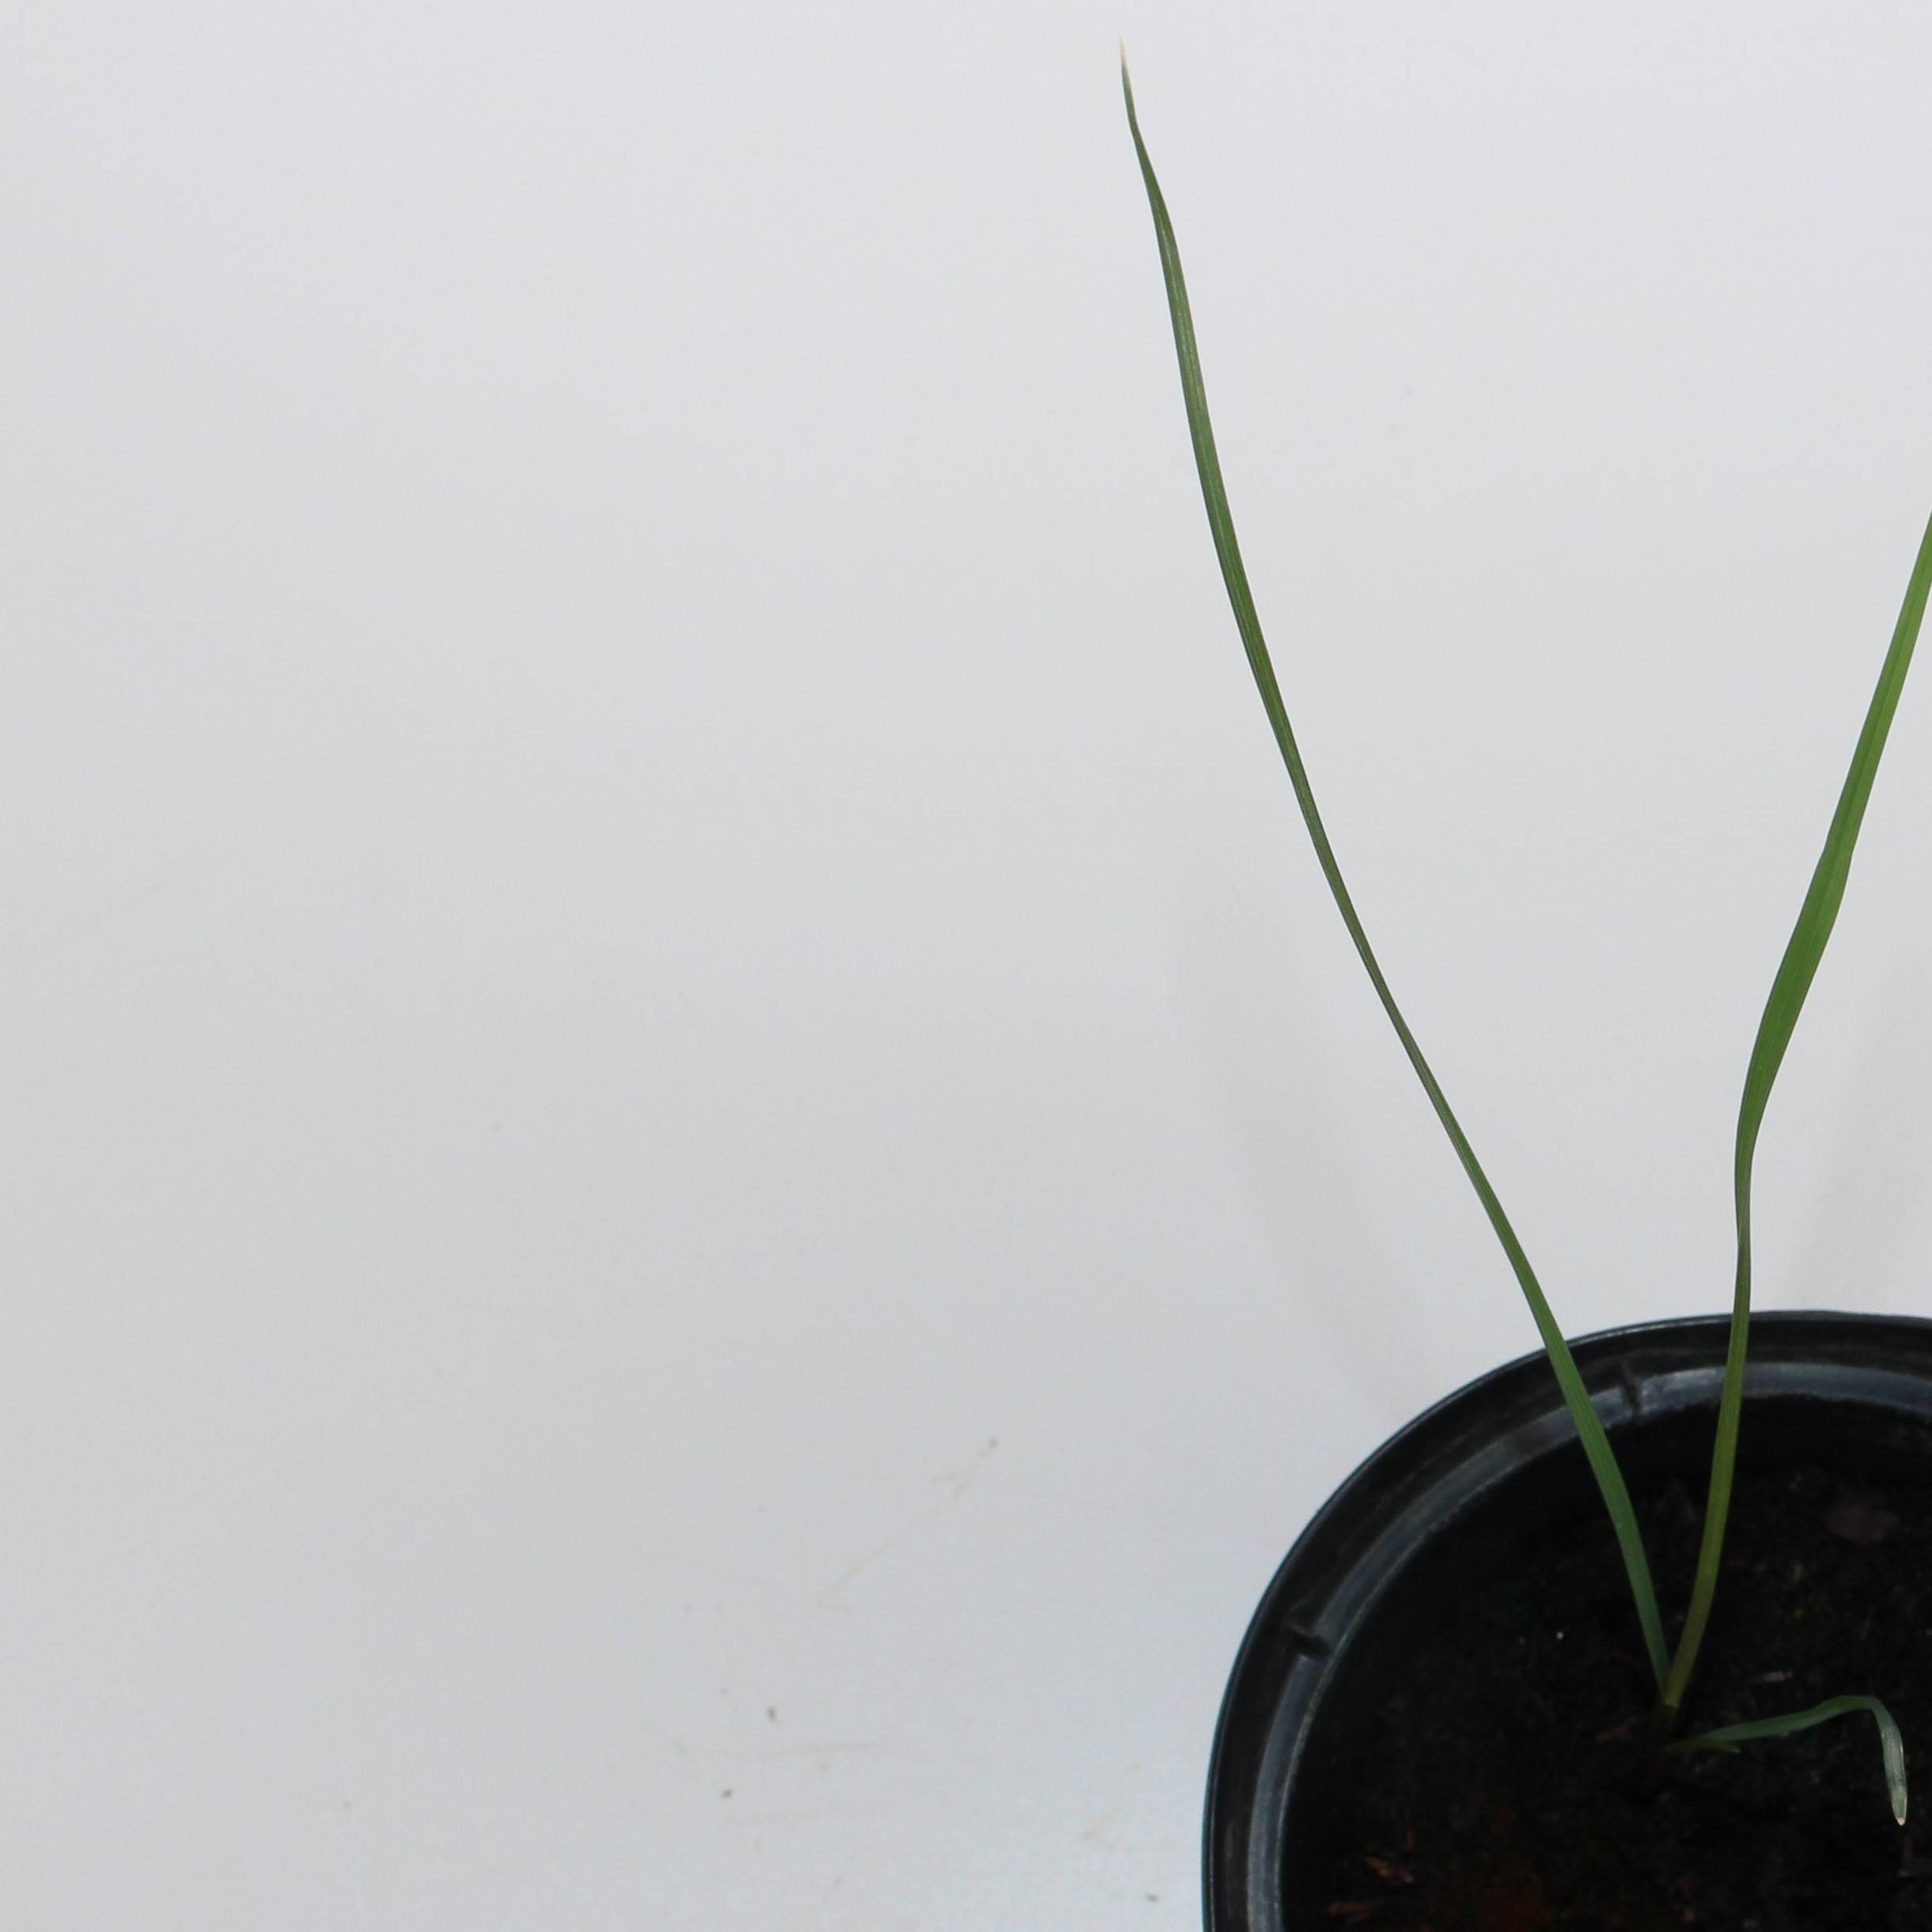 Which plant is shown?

Lolium multiflorum
